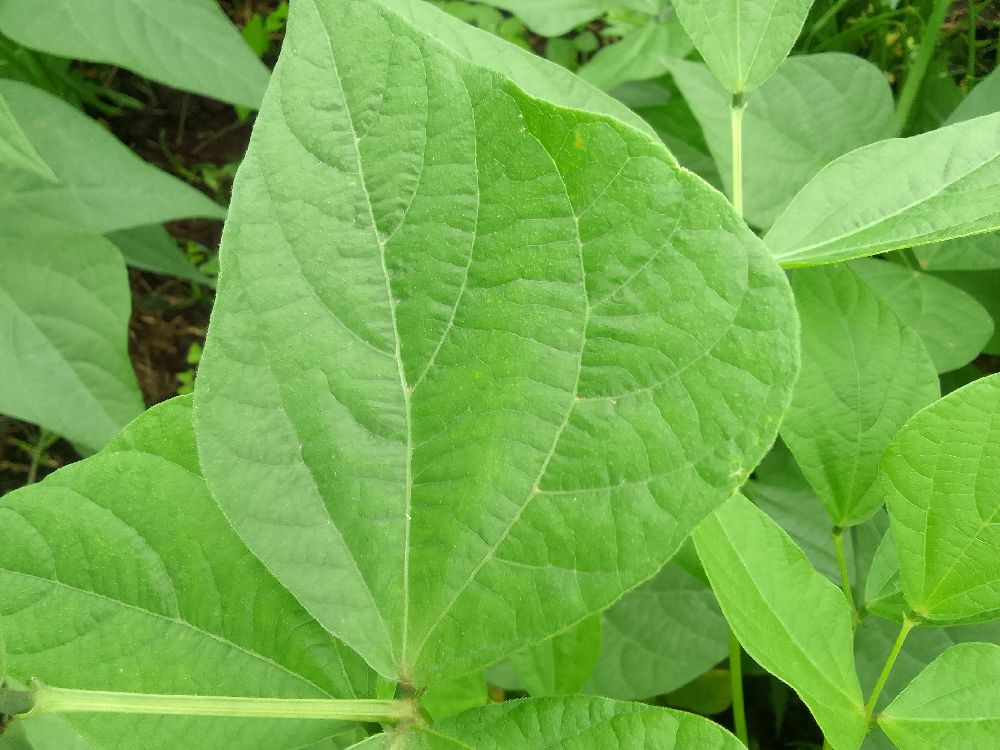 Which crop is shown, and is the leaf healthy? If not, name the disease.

common bean, healthy
